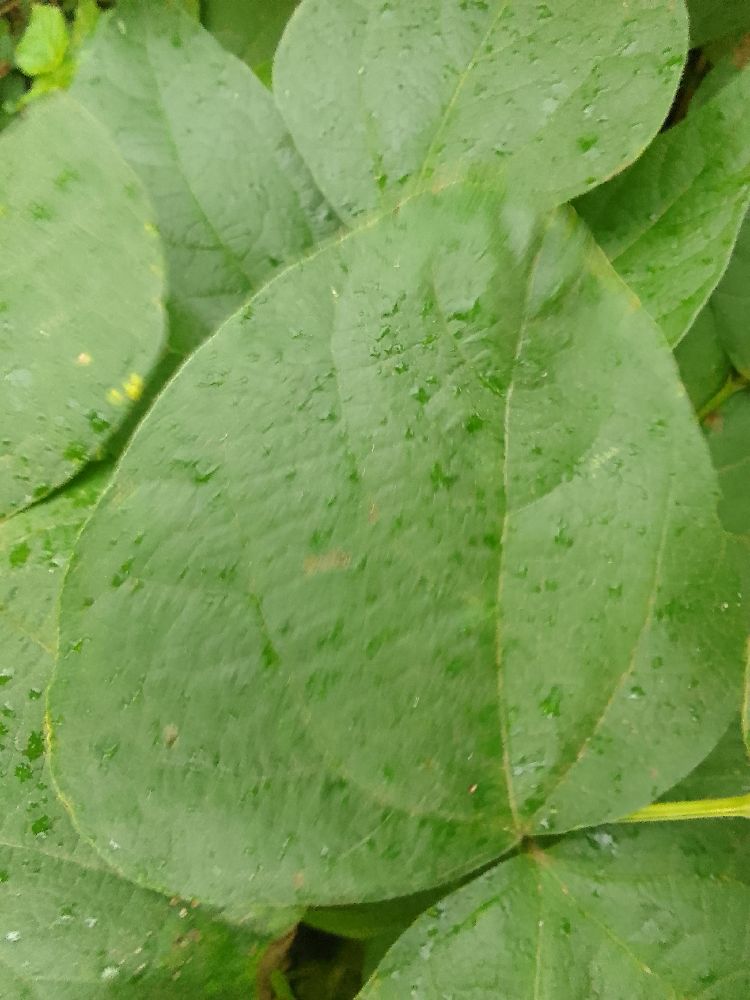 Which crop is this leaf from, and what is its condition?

common bean, healthy
